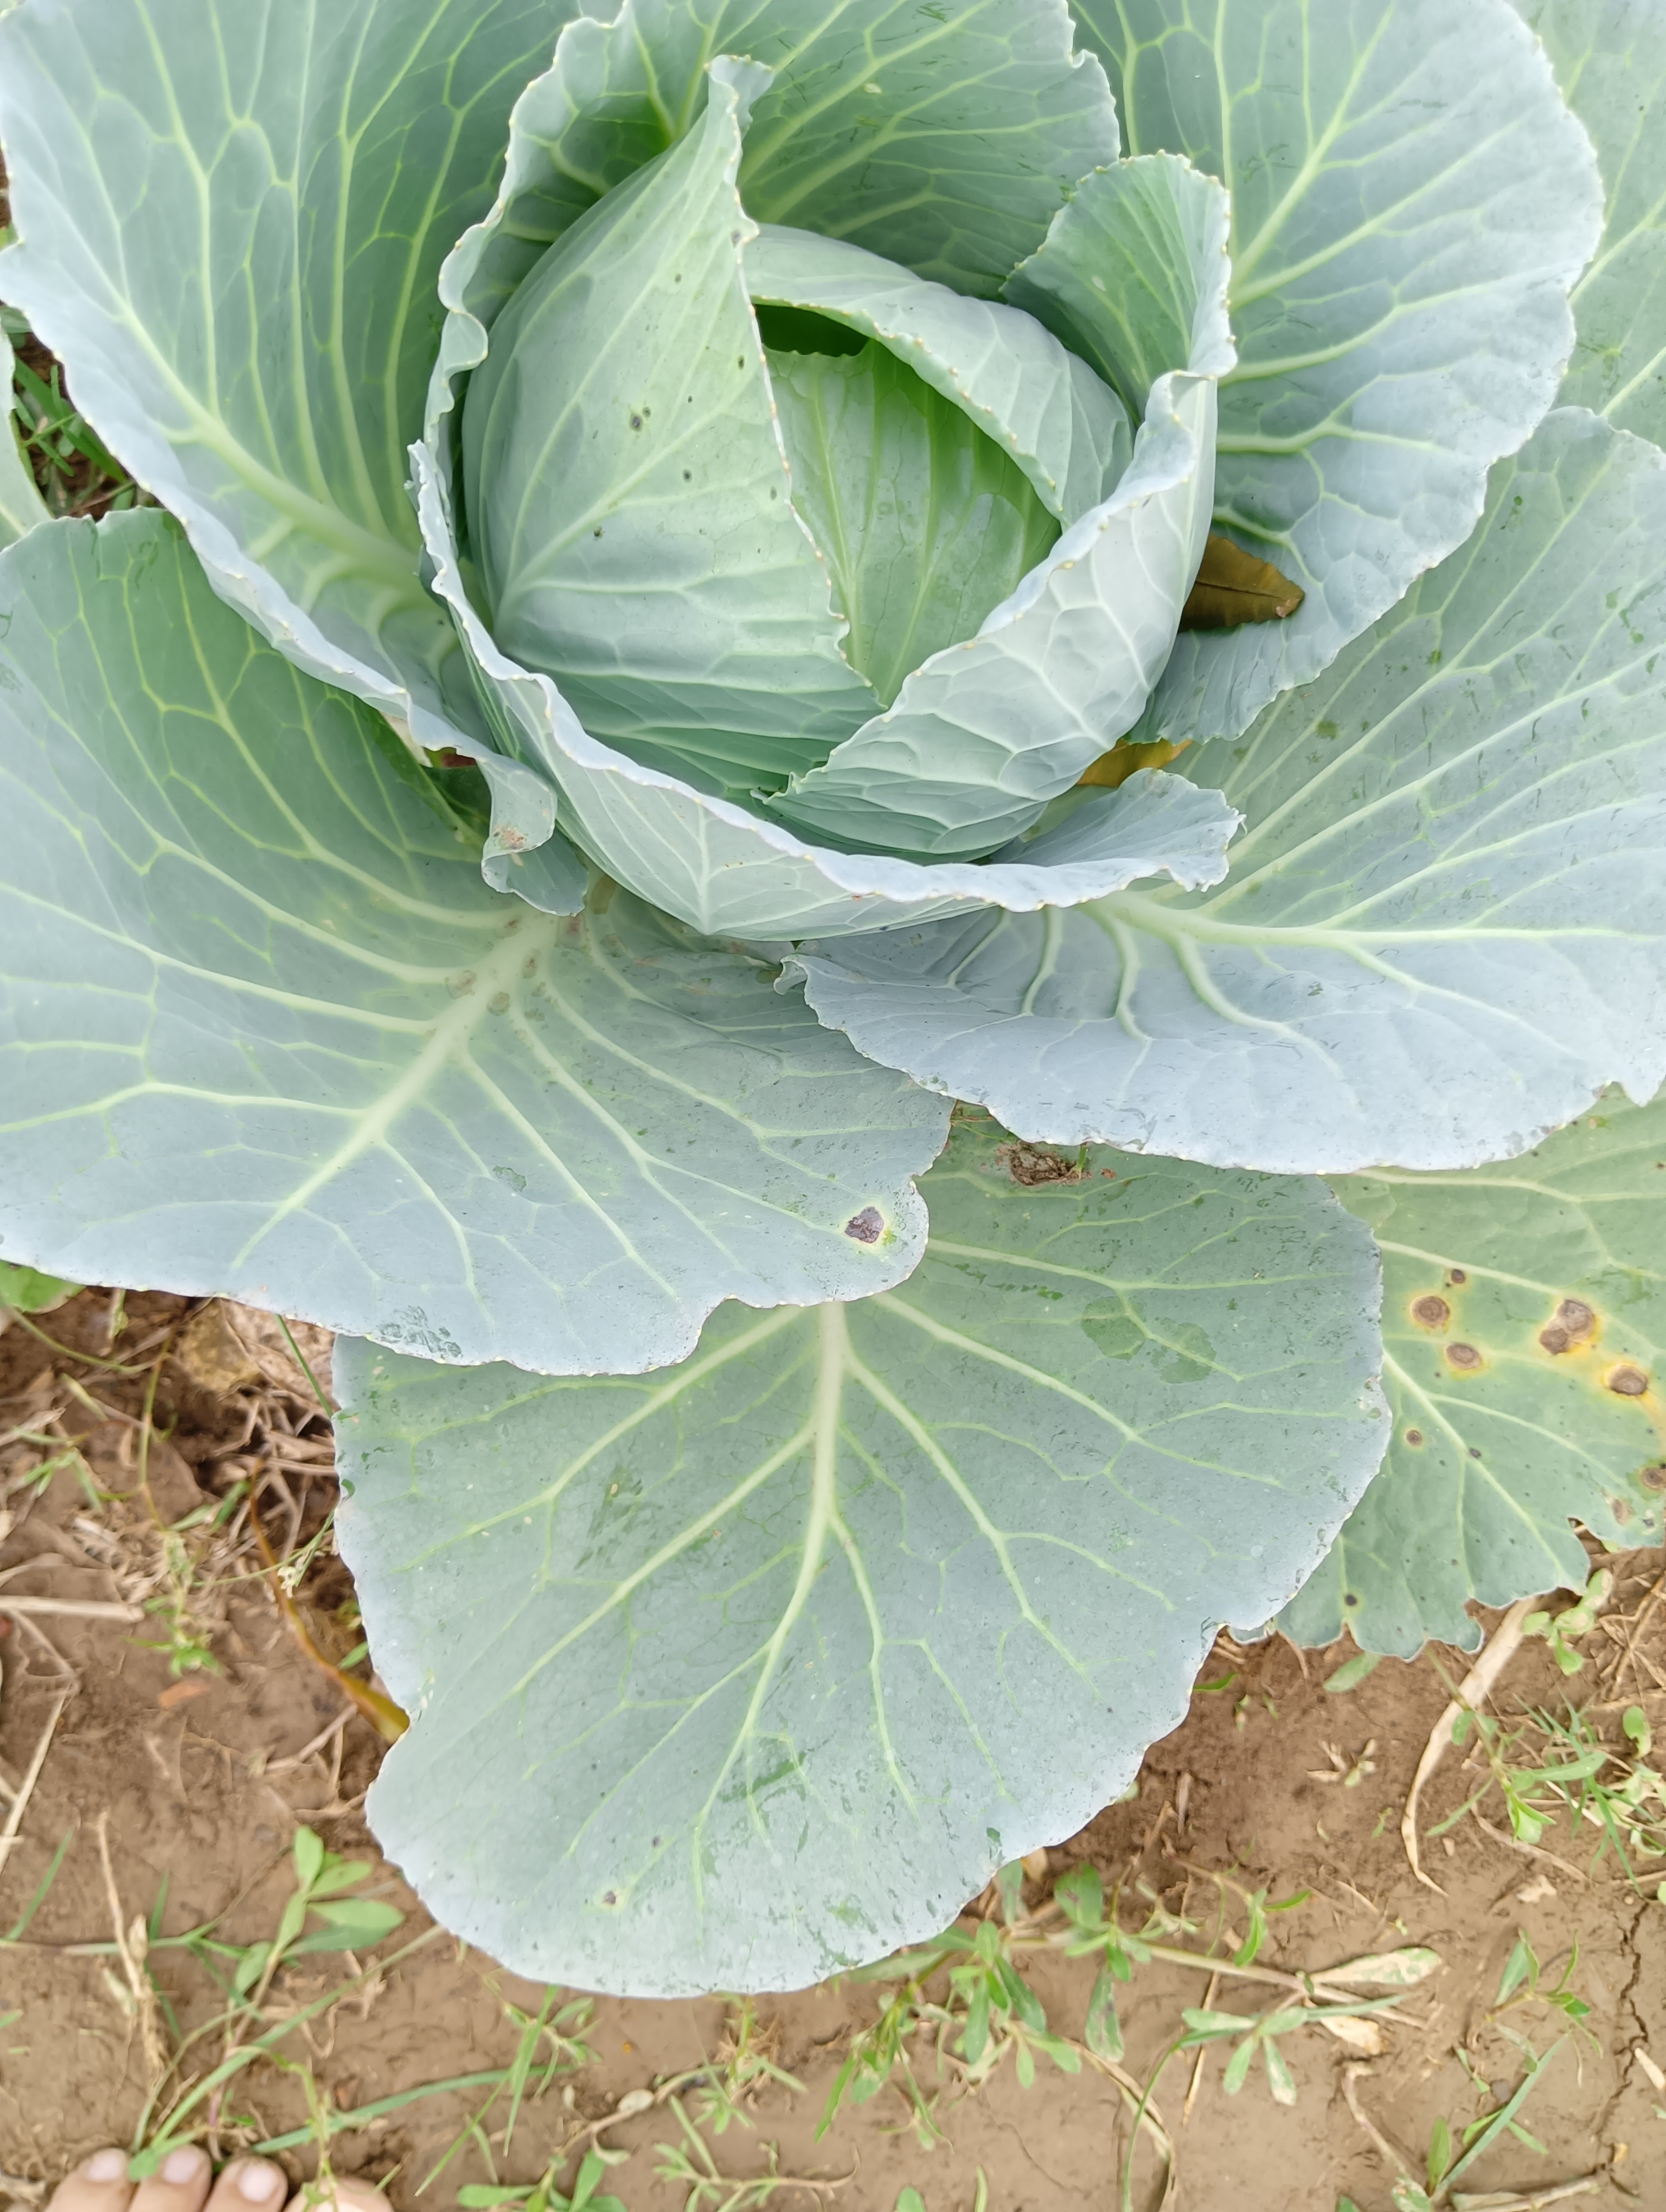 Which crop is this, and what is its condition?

cabbage, healthy
